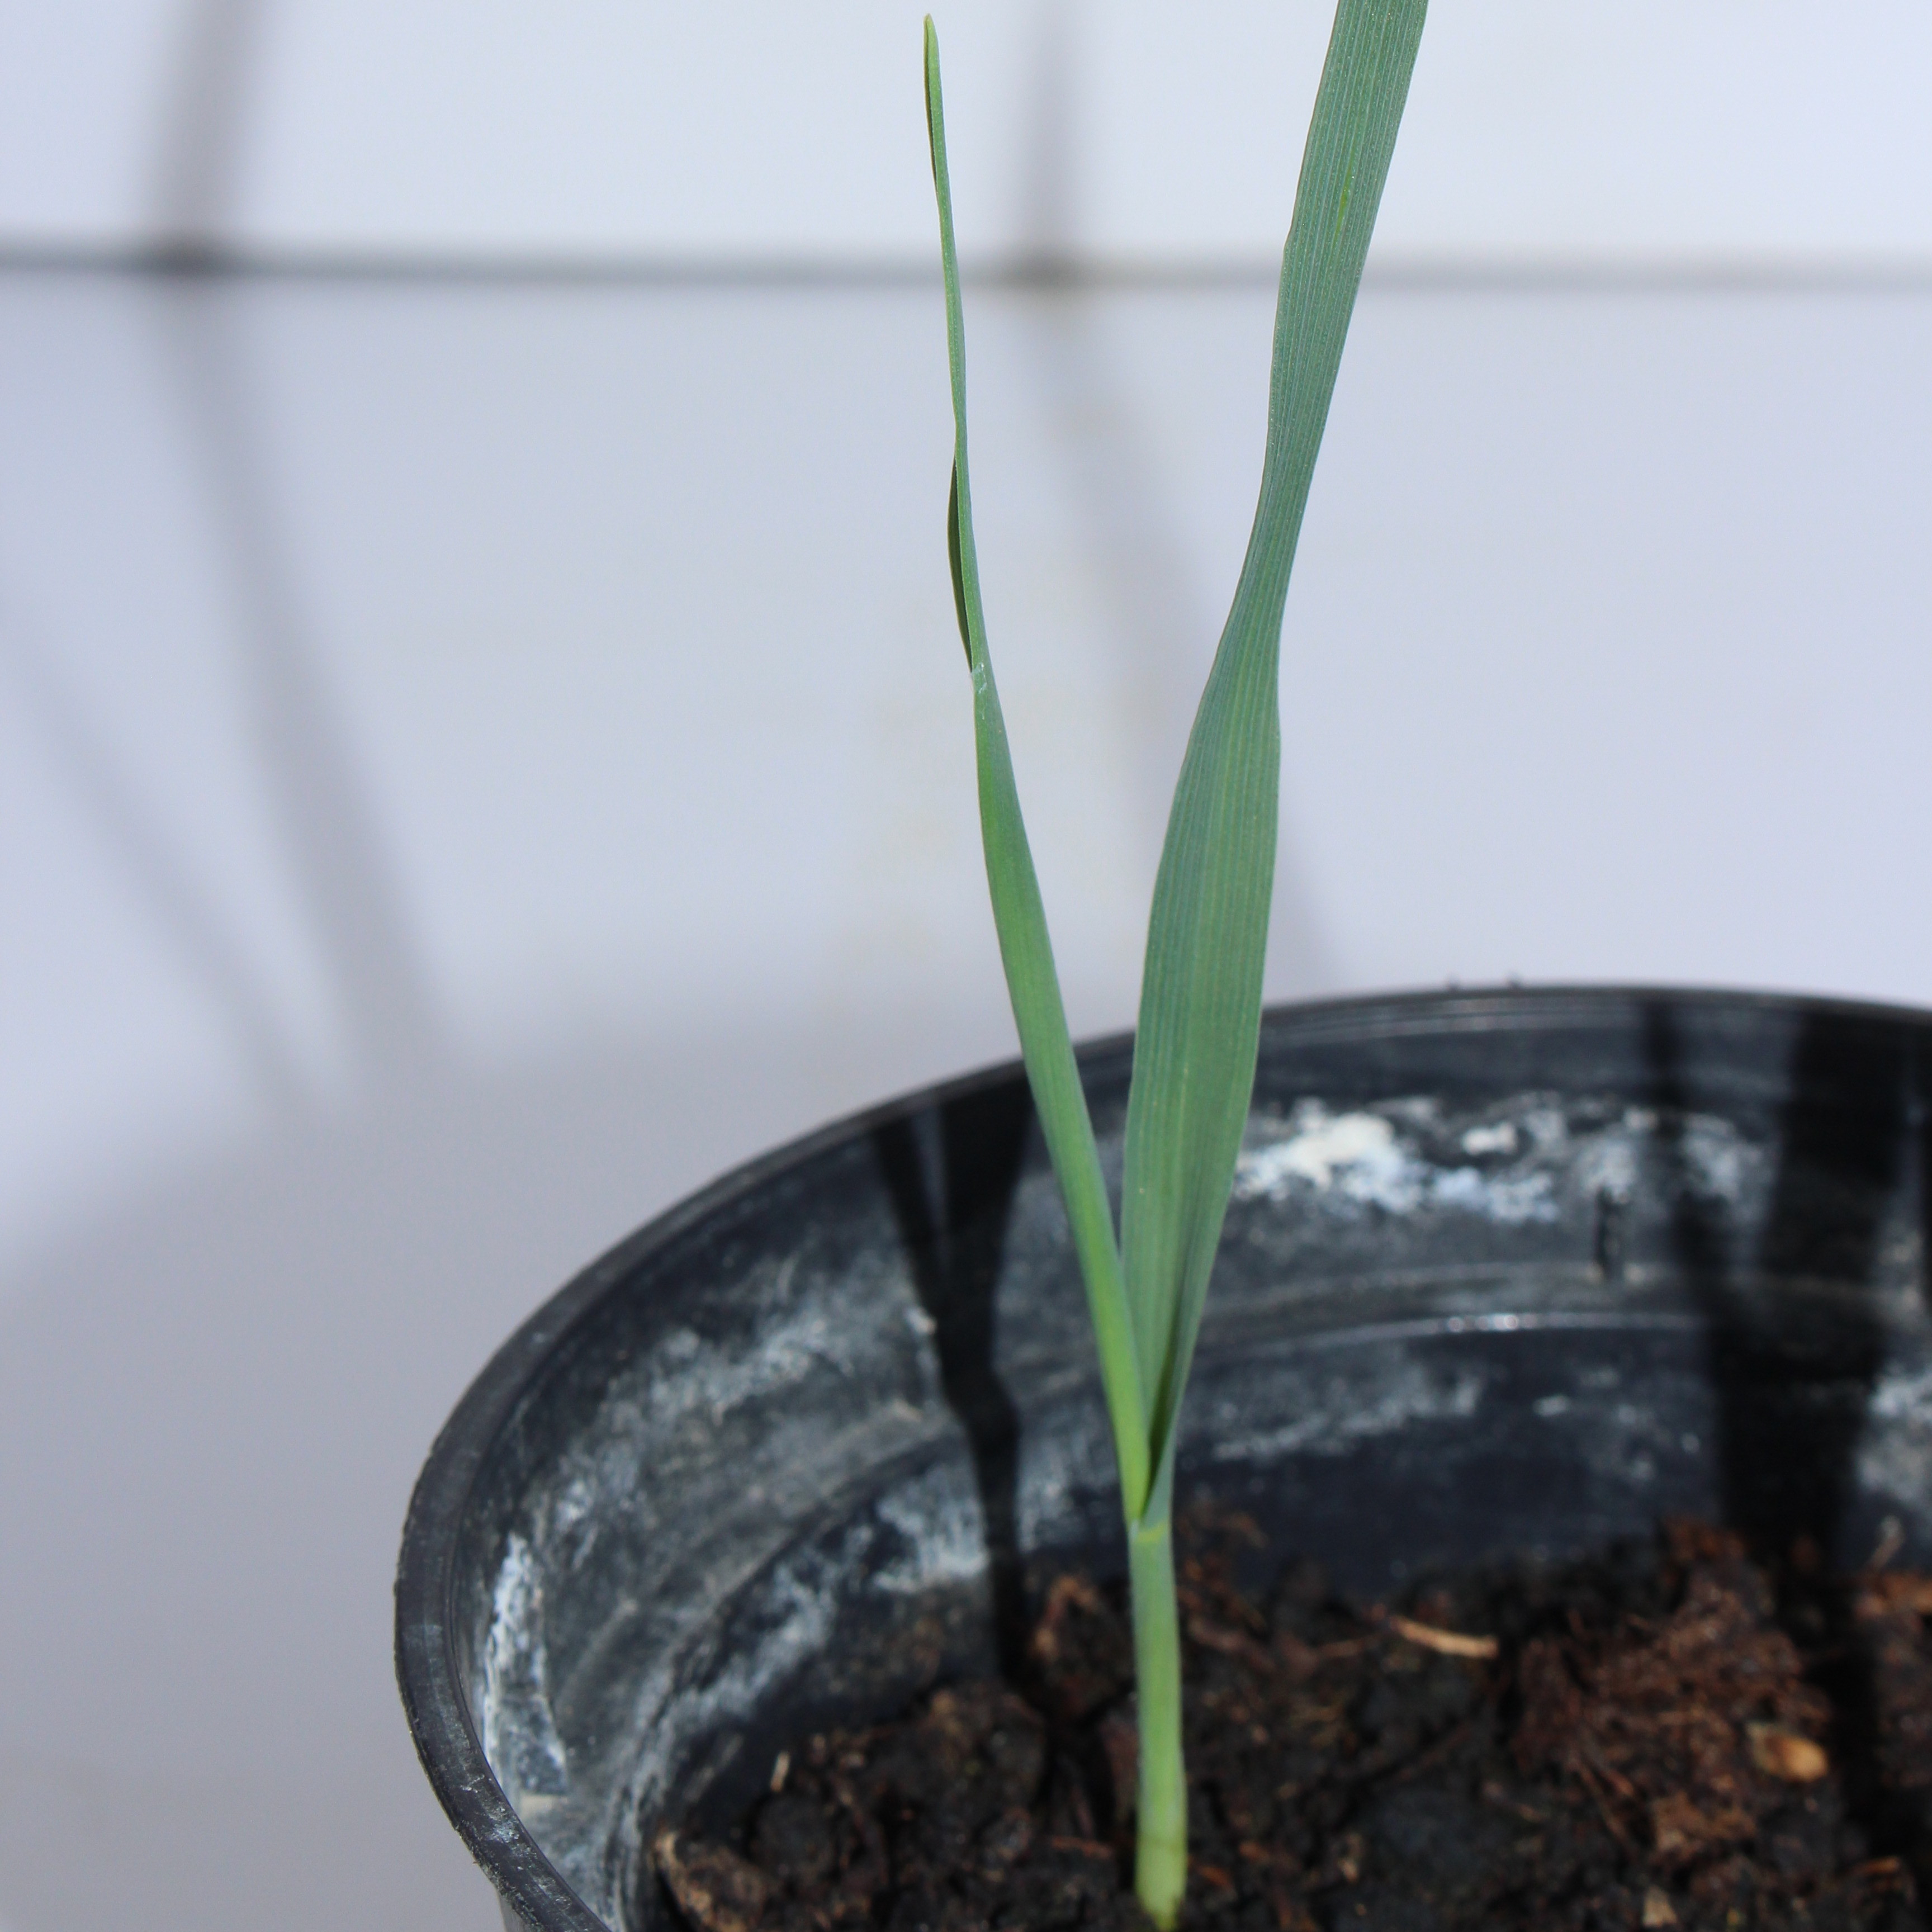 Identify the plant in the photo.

Avena sterilis
